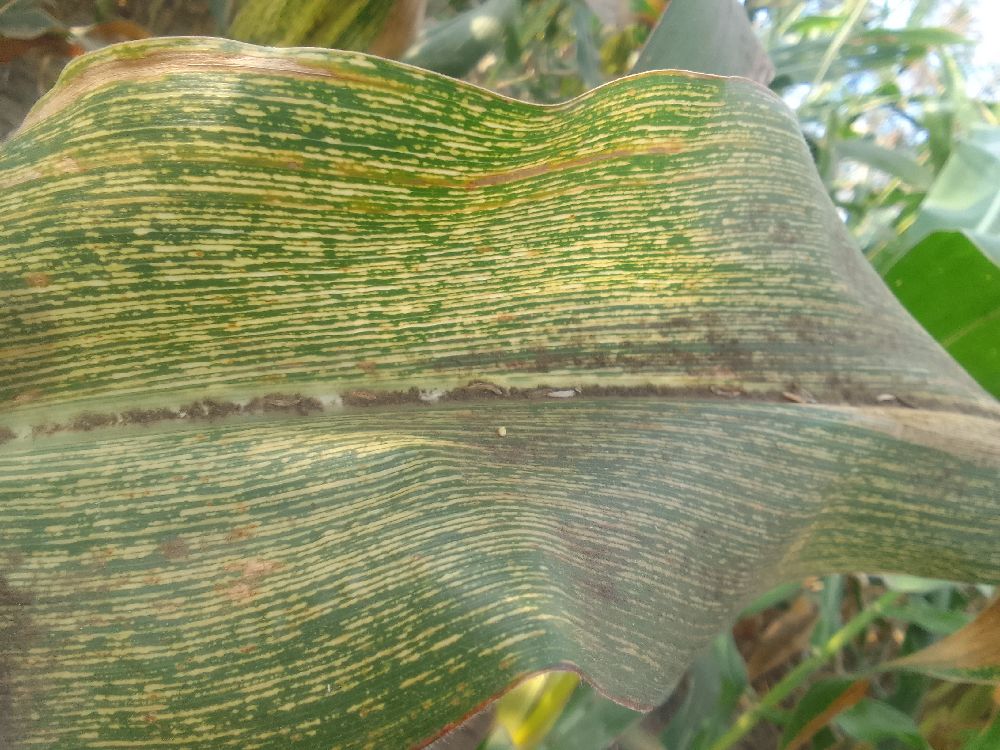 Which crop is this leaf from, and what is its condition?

maize, healthy
